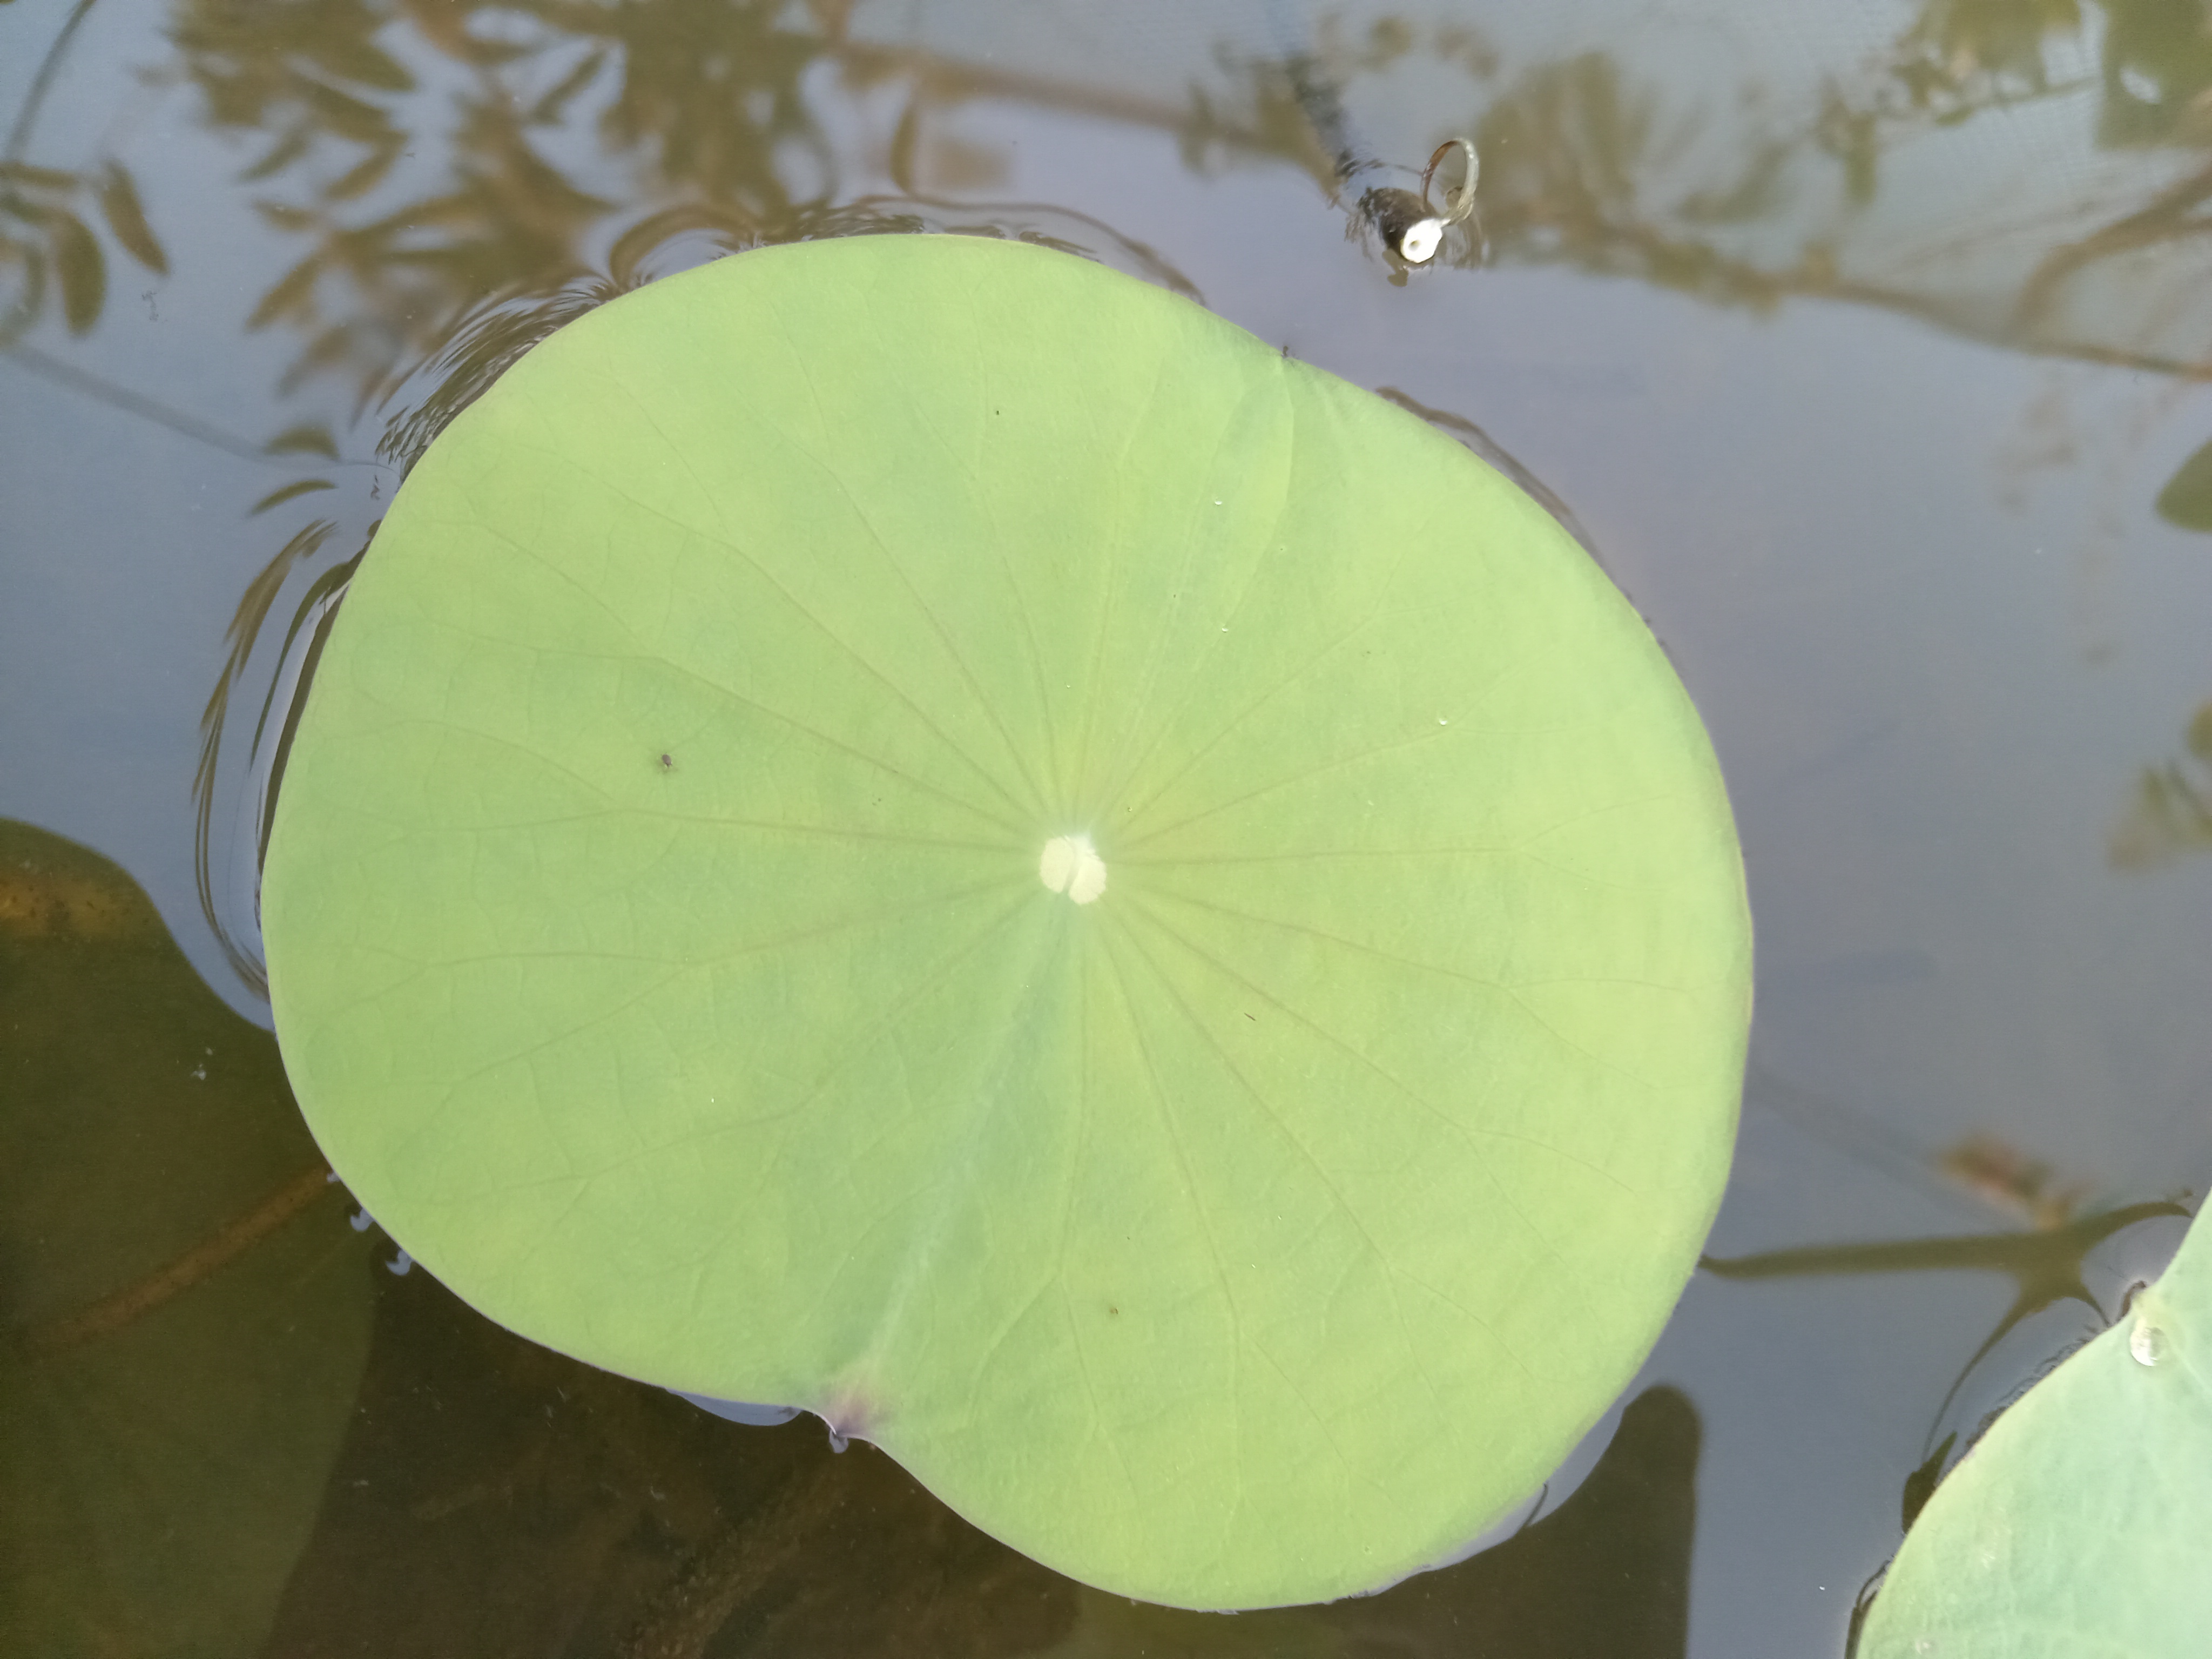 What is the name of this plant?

lotus
